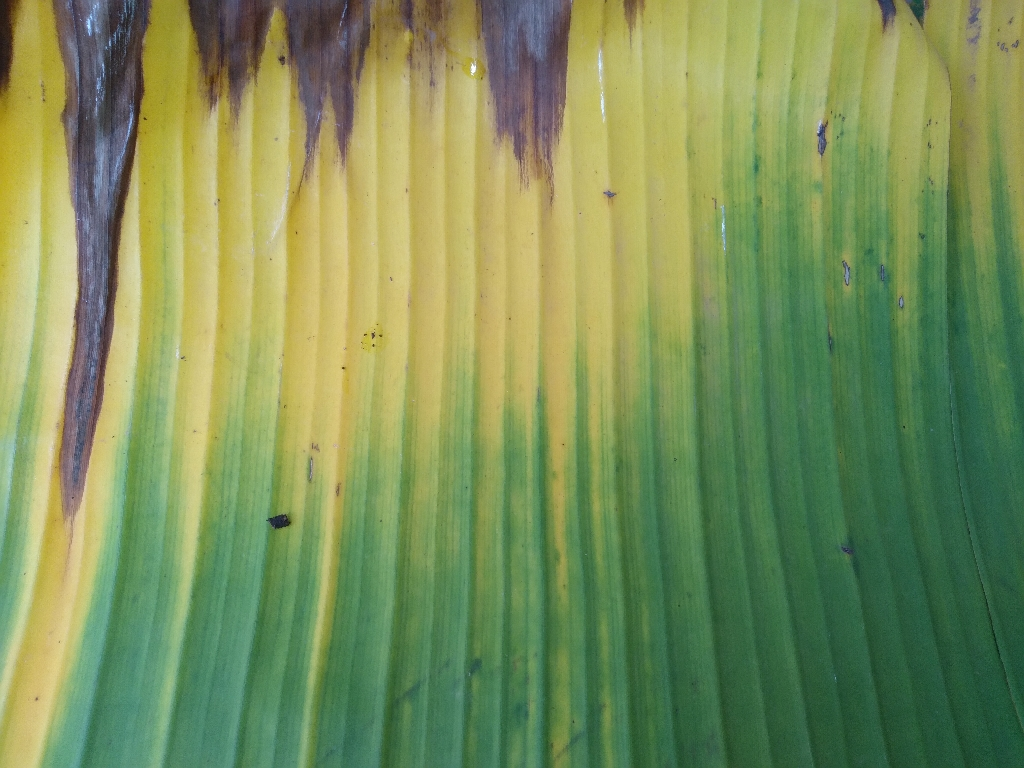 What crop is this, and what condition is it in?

banana, fusarium wilt race 1
